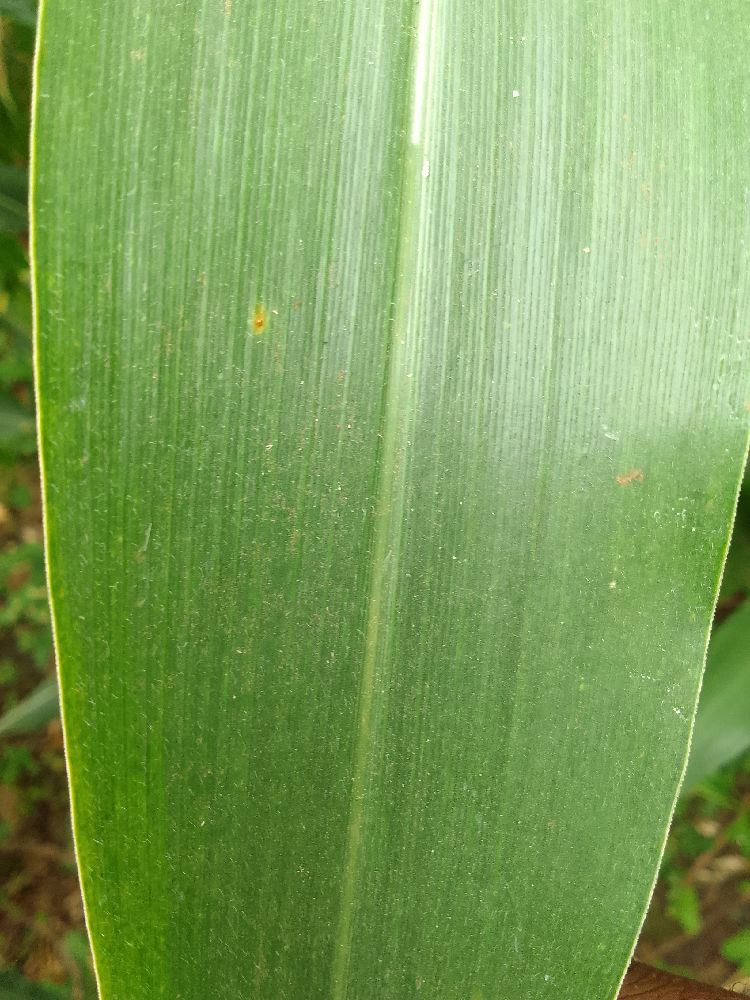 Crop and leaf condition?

maize, healthy
